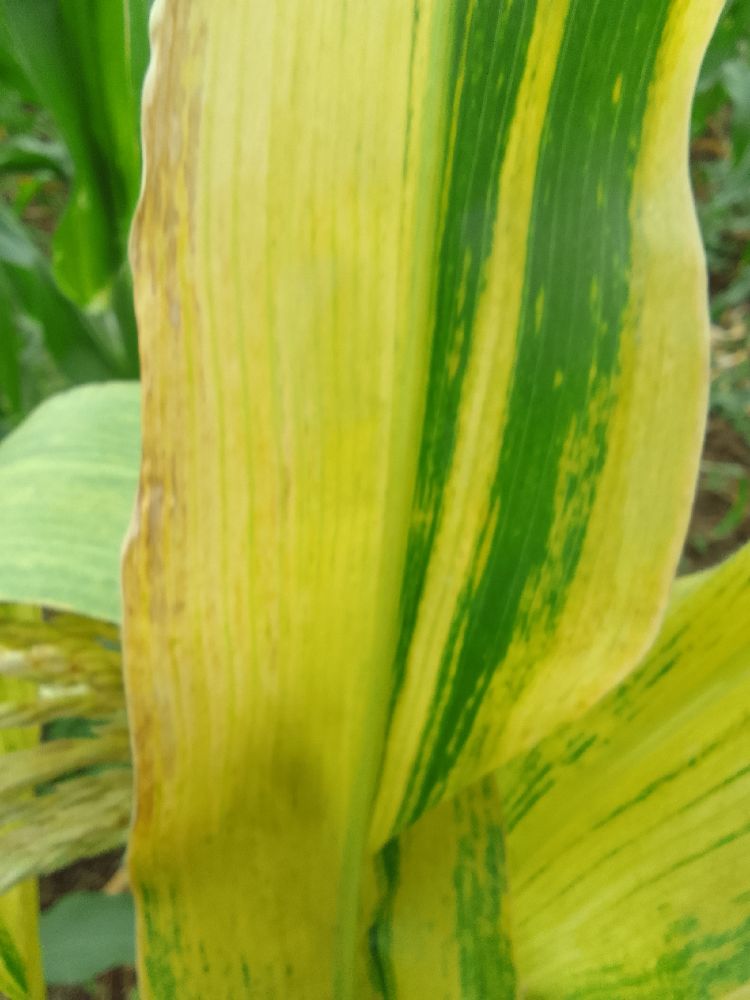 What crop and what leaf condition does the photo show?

maize, maize lethal necrosis
